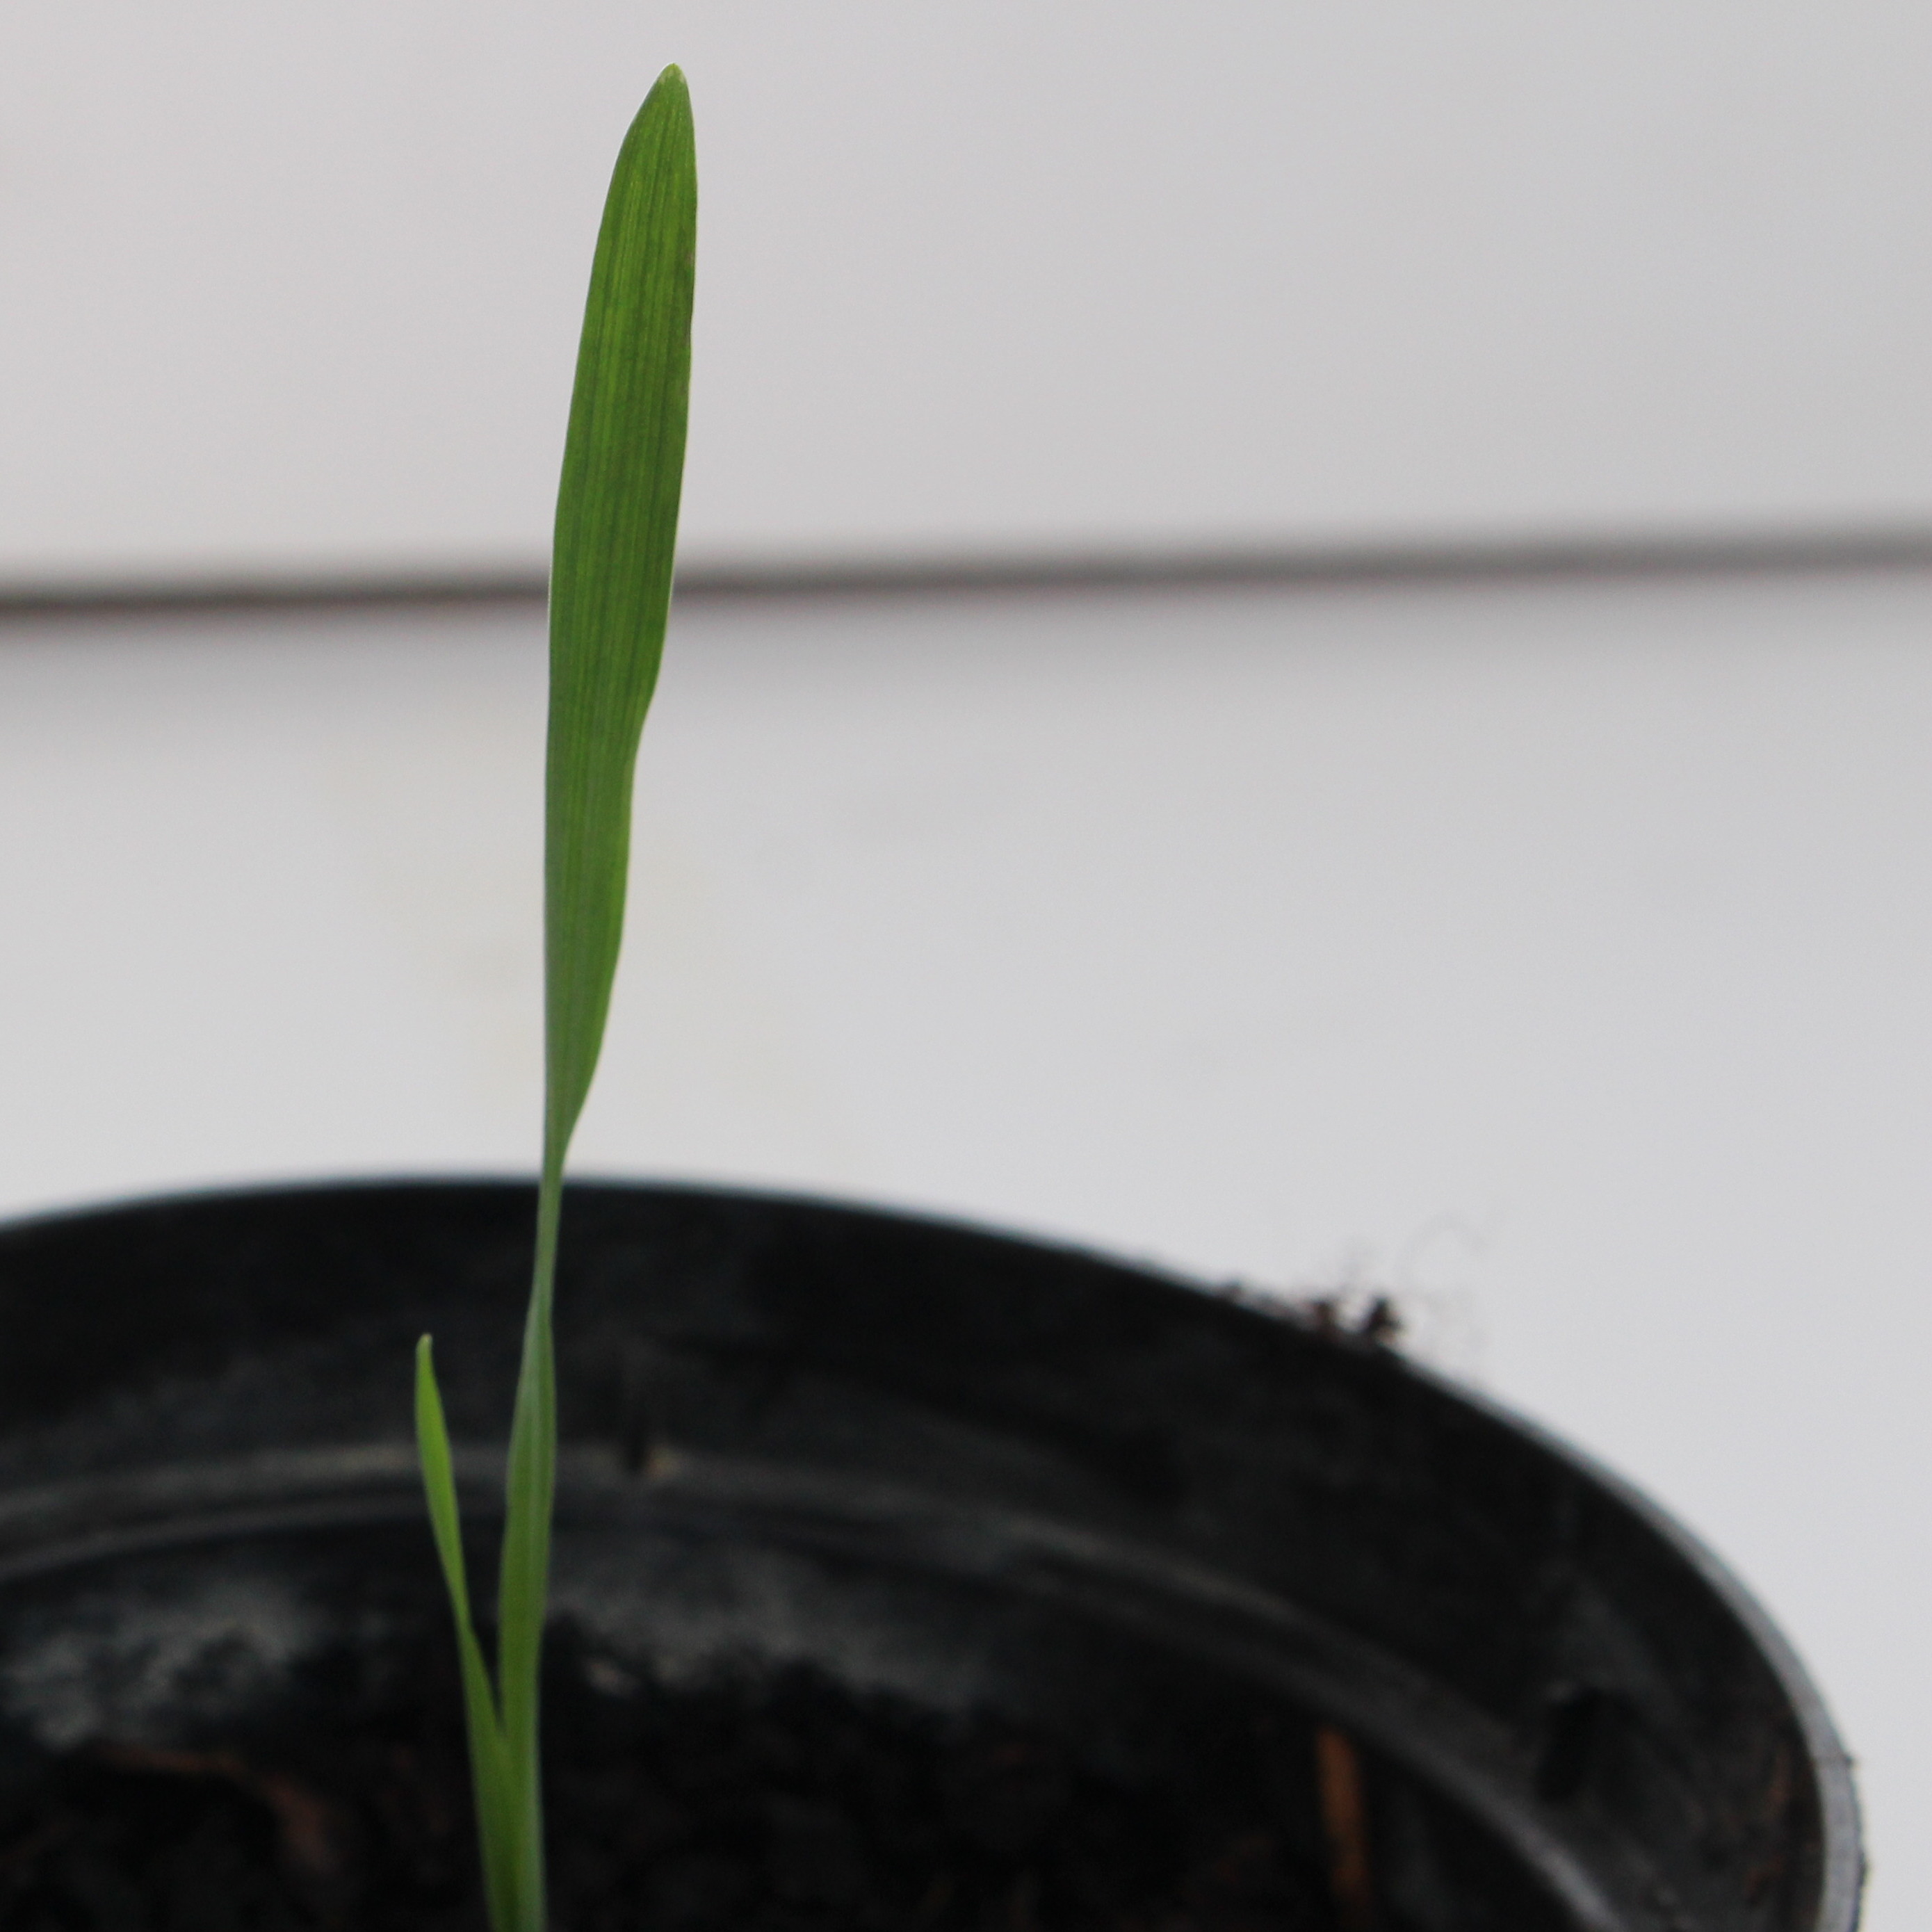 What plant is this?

Avena sterilis
